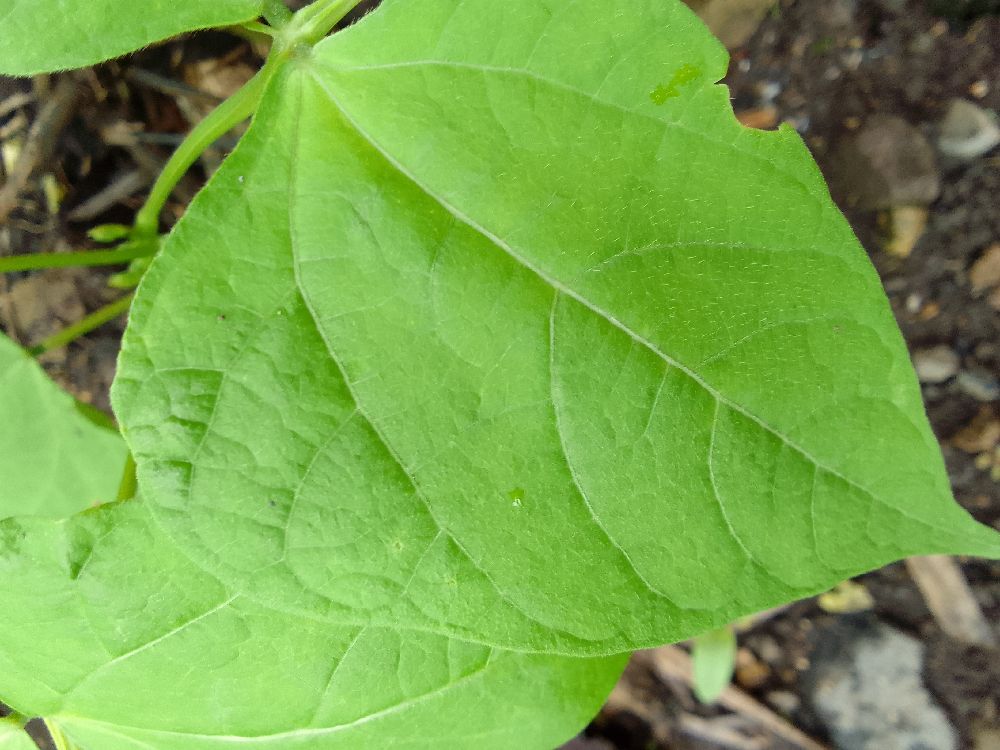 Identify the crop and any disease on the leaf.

common bean, healthy
